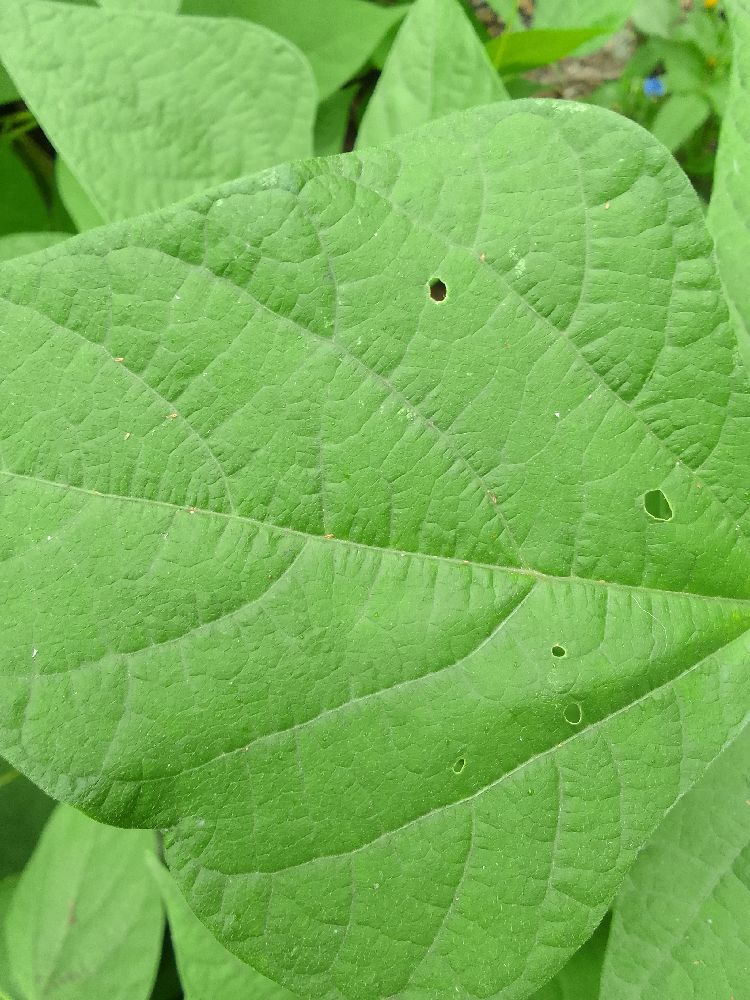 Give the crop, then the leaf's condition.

common bean, healthy
